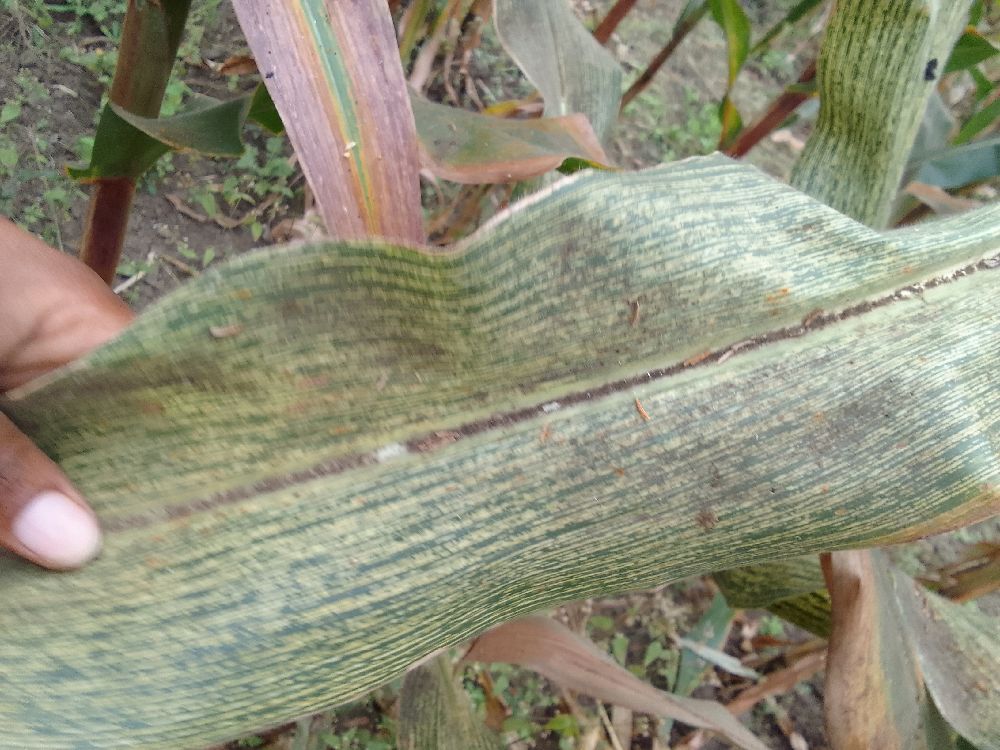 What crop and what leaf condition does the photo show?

maize, maize streak virus
